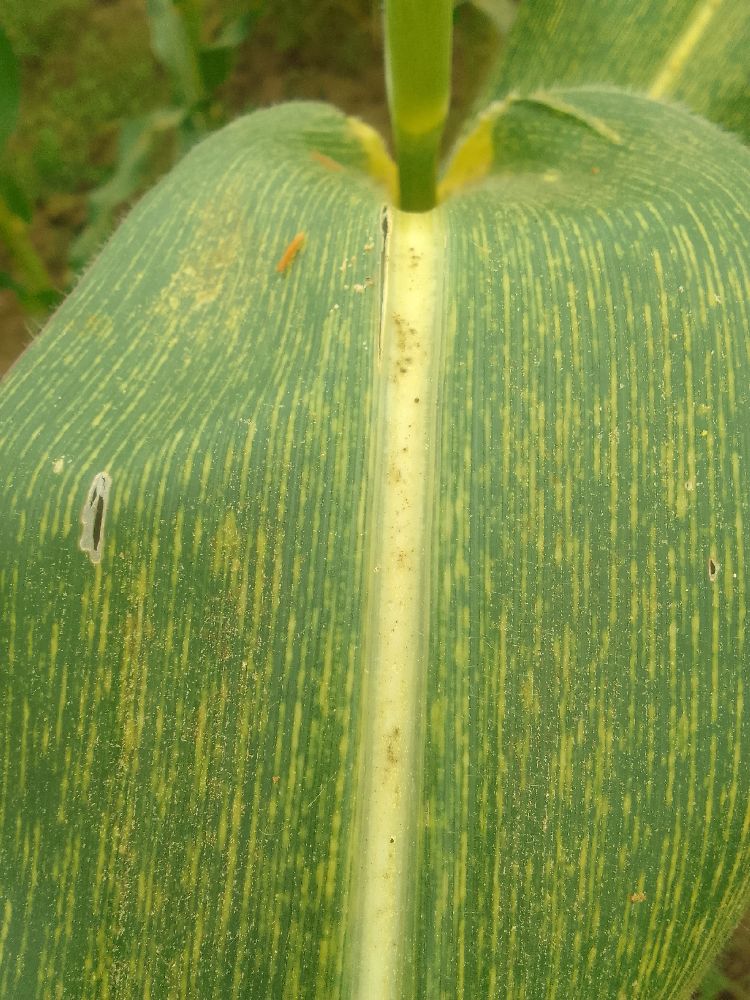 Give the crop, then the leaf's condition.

maize, maize streak virus
